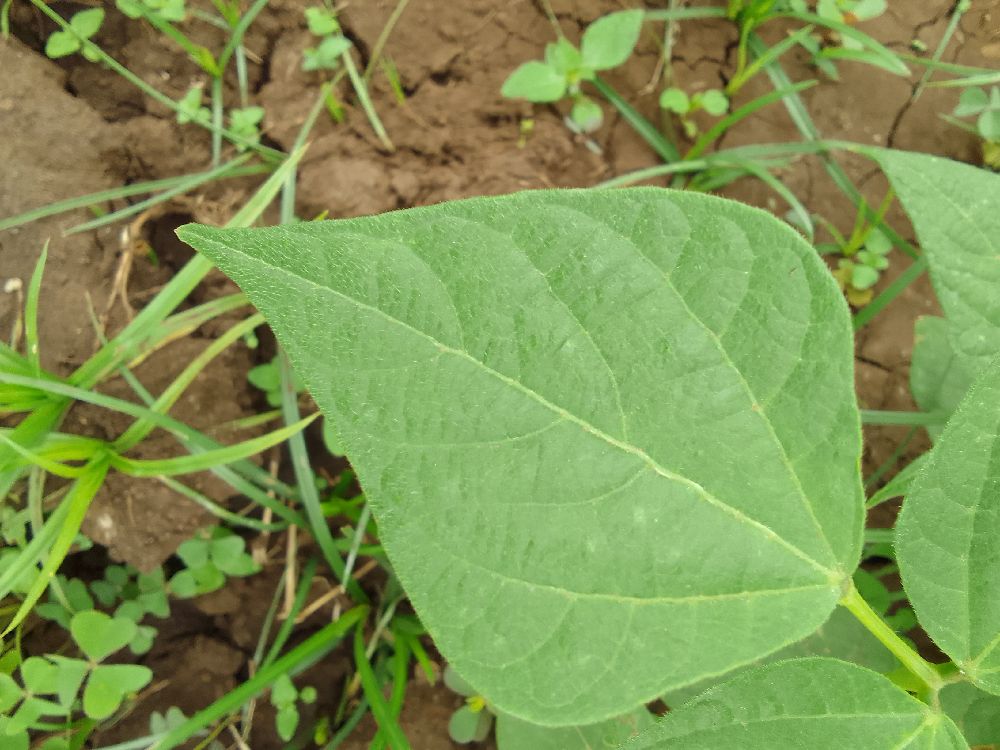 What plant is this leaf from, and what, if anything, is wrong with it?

common bean, healthy
